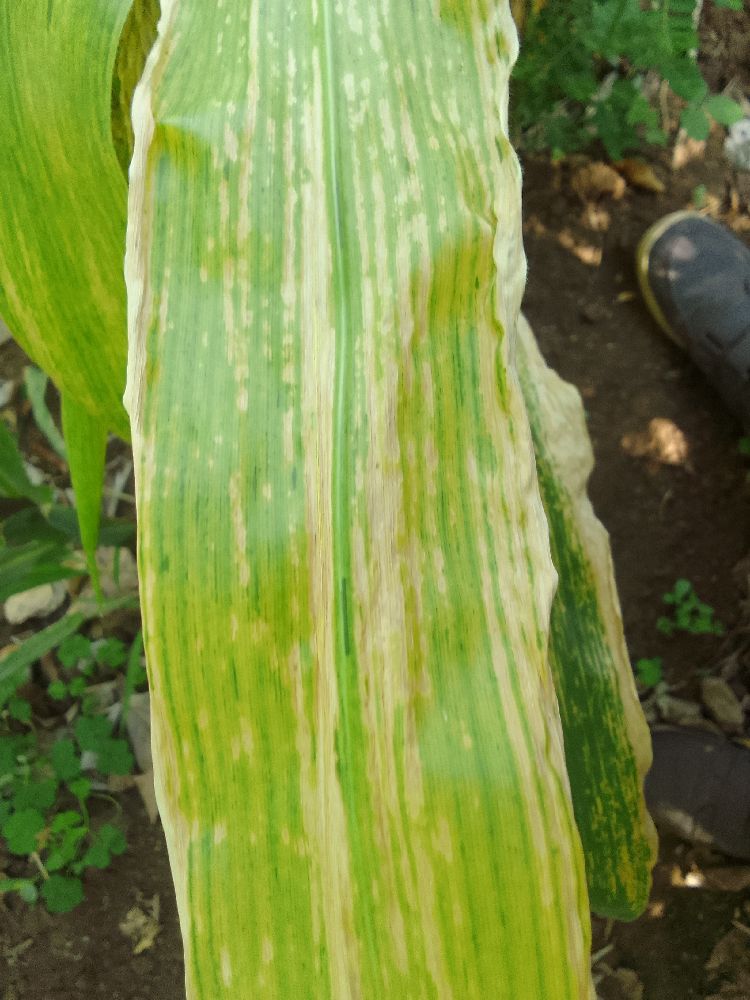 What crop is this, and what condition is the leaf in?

maize, maize lethal necrosis
